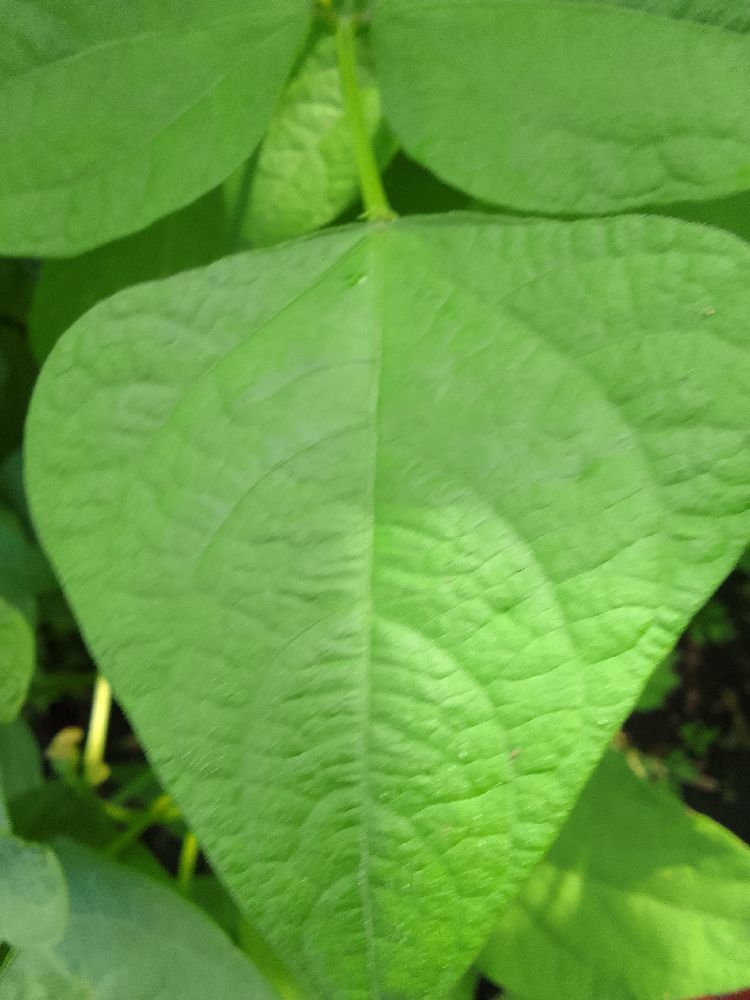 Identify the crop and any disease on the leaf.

common bean, healthy
